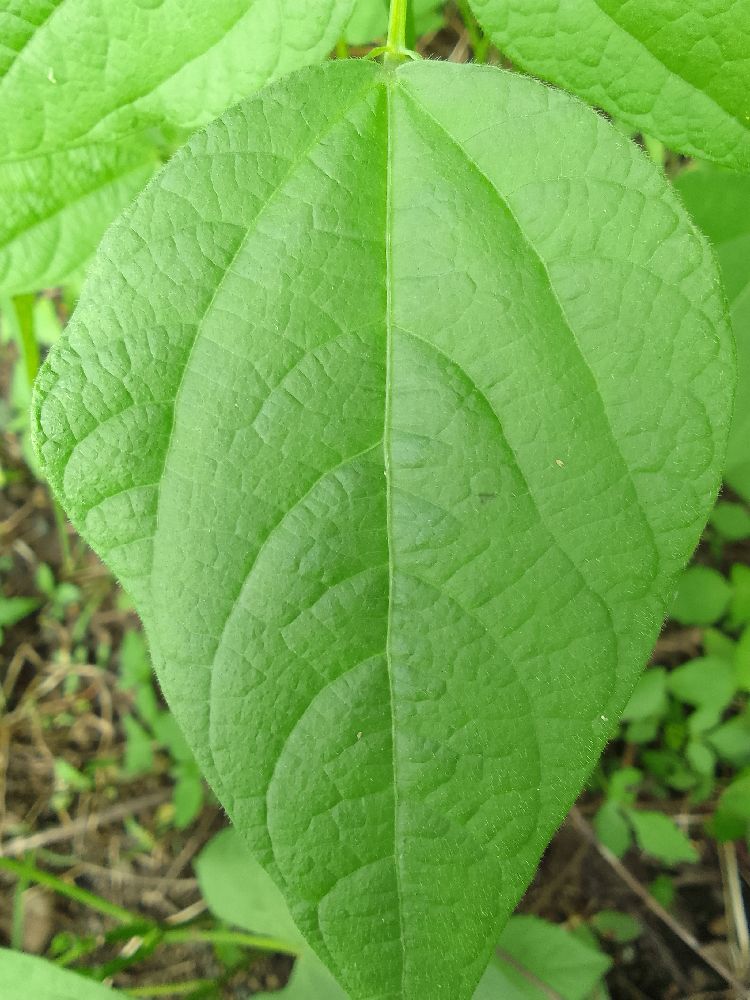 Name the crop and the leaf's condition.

common bean, healthy
